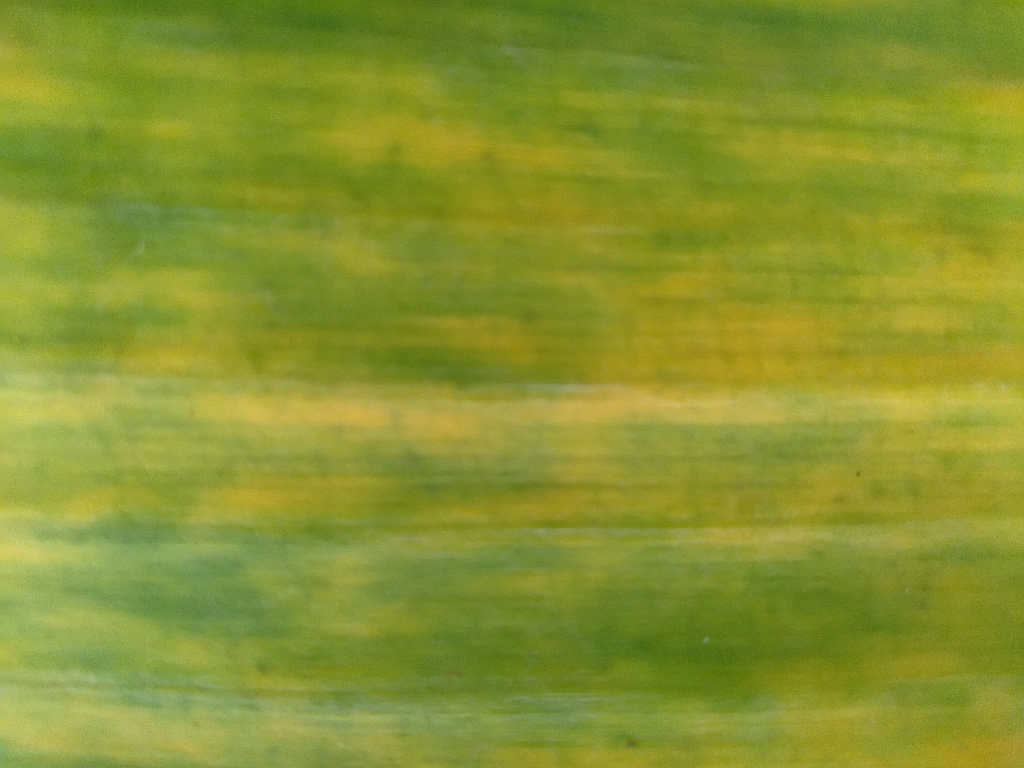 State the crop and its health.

banana, fusarium wilt race 1
